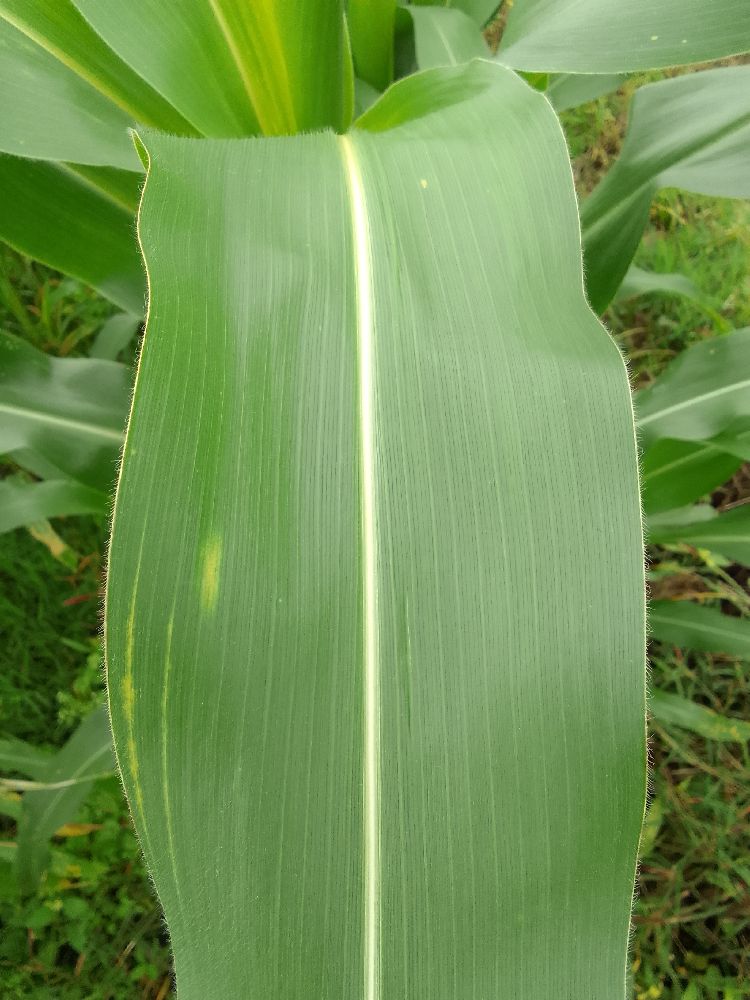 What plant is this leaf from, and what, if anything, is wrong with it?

maize, healthy
